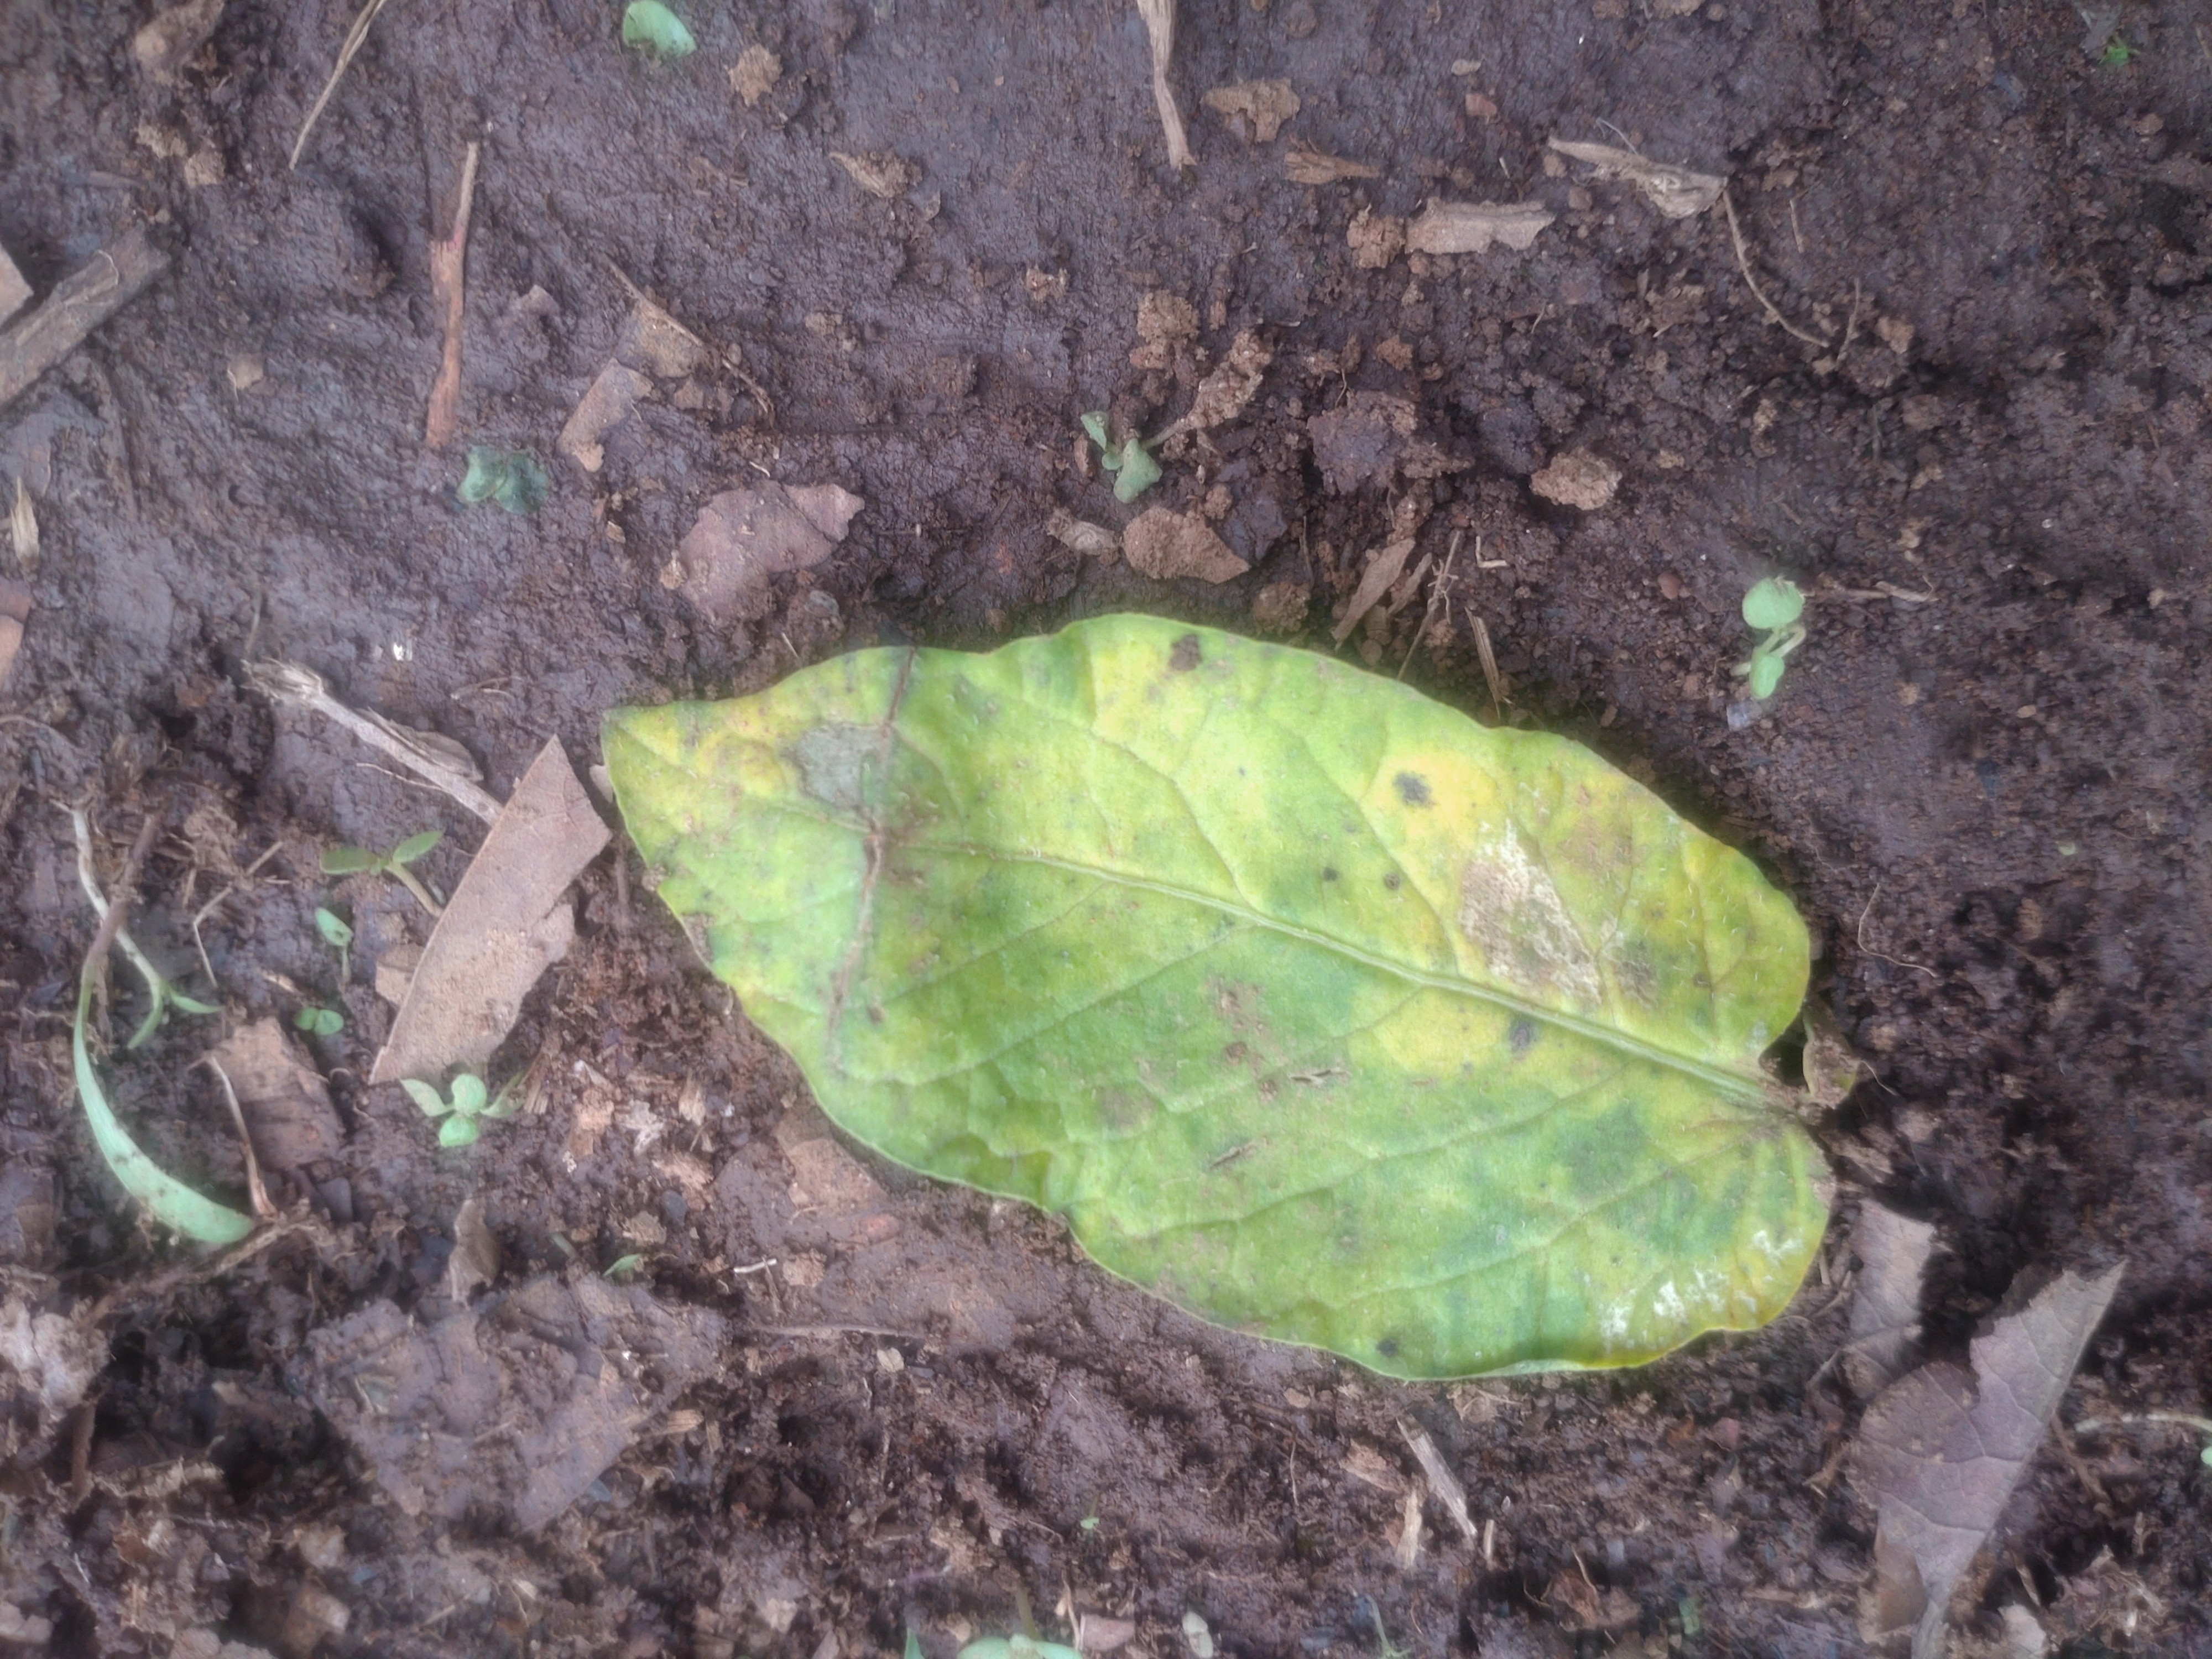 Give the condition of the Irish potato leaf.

late blight
